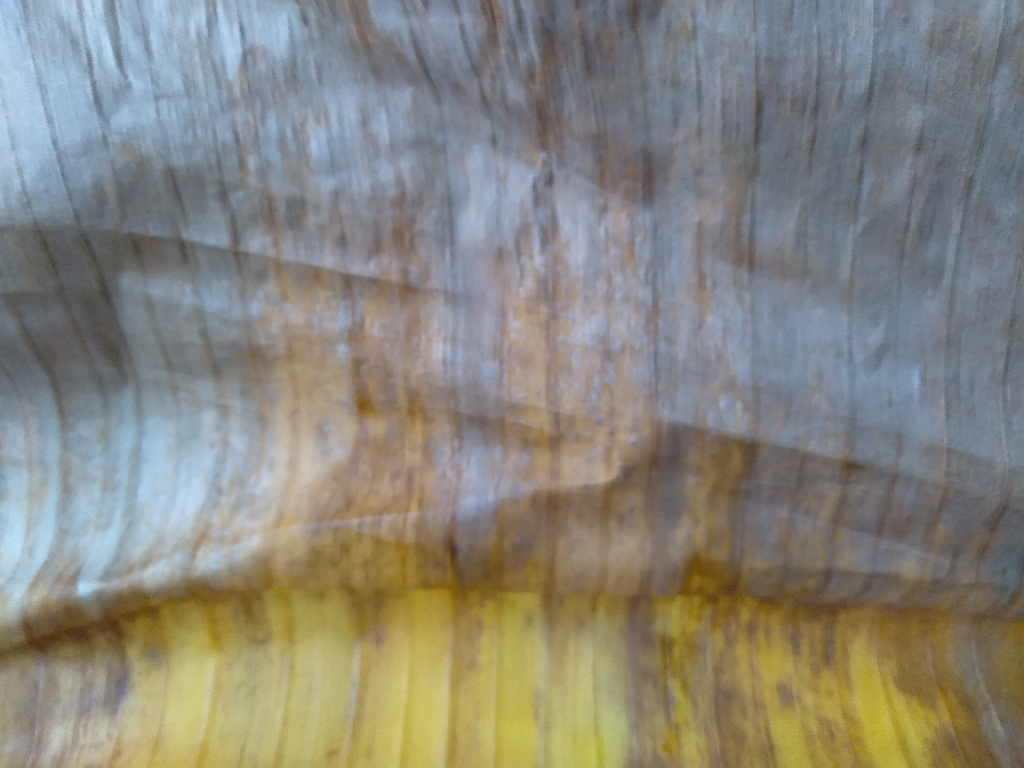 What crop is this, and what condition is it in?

banana, fusarium wilt race 1
